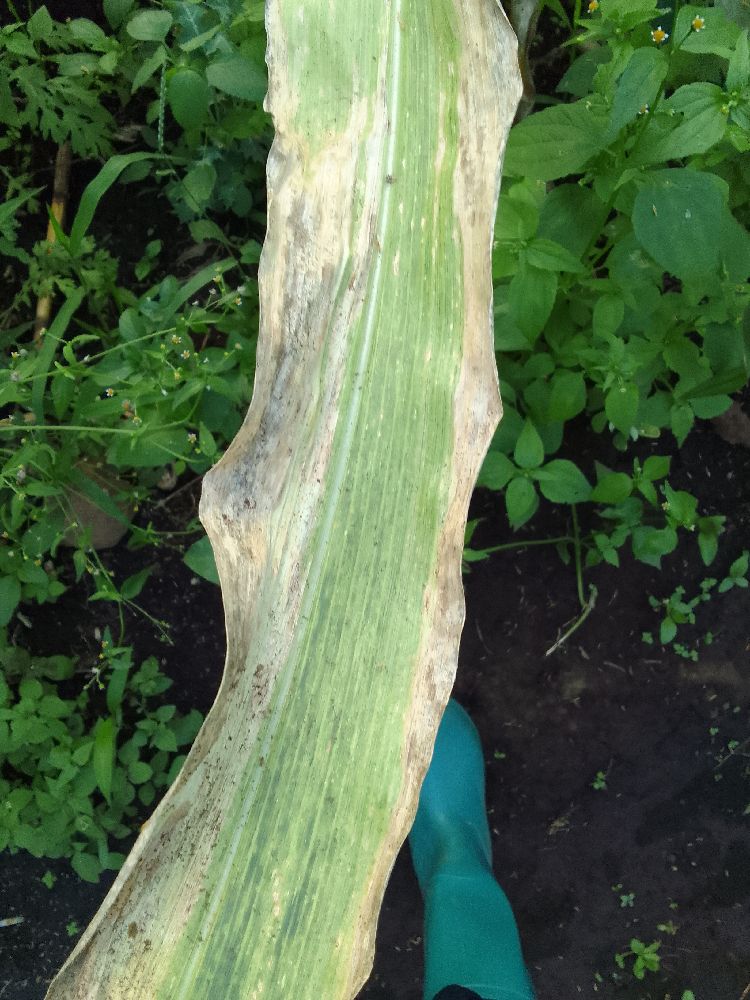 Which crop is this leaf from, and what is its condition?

maize, maize lethal necrosis
